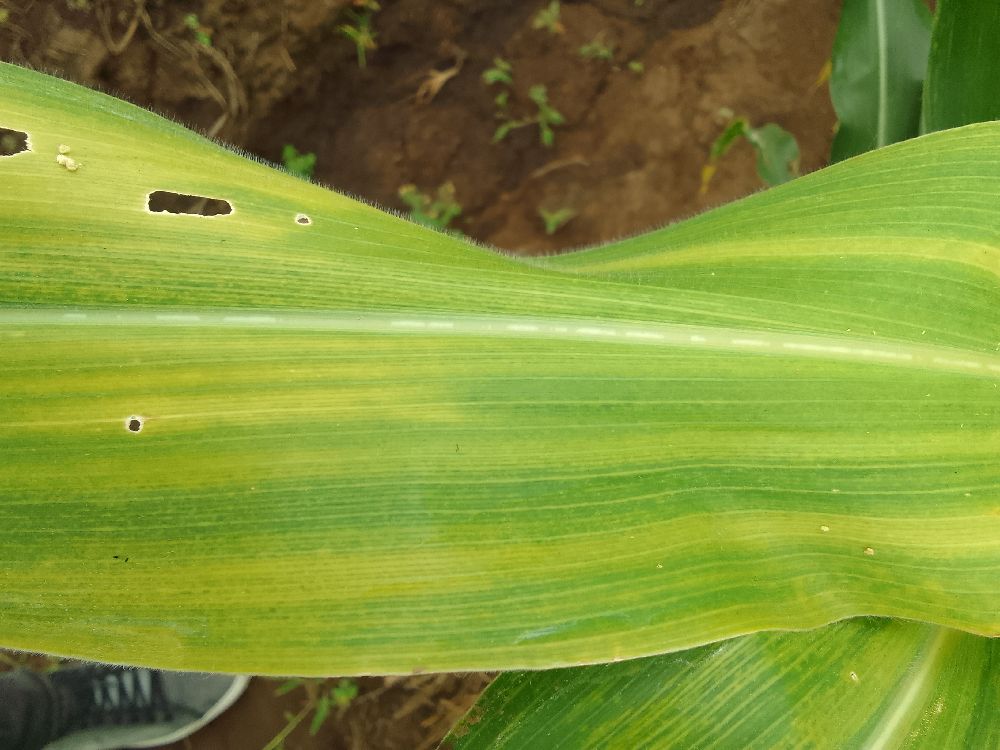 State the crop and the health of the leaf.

maize, maize lethal necrosis
